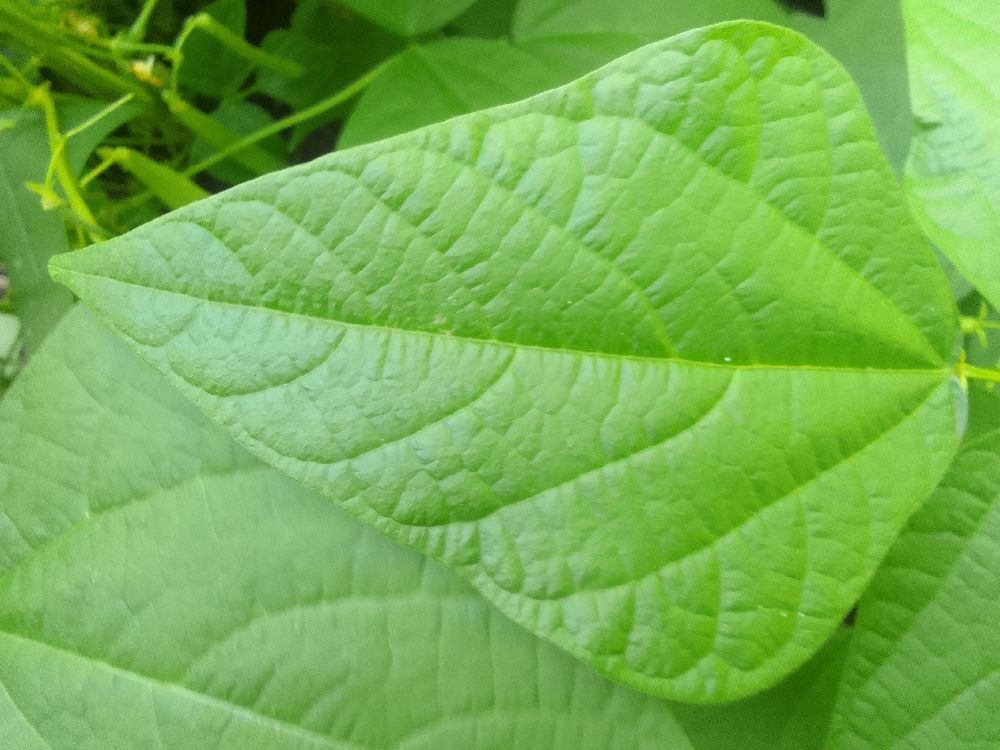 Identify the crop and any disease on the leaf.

common bean, healthy
